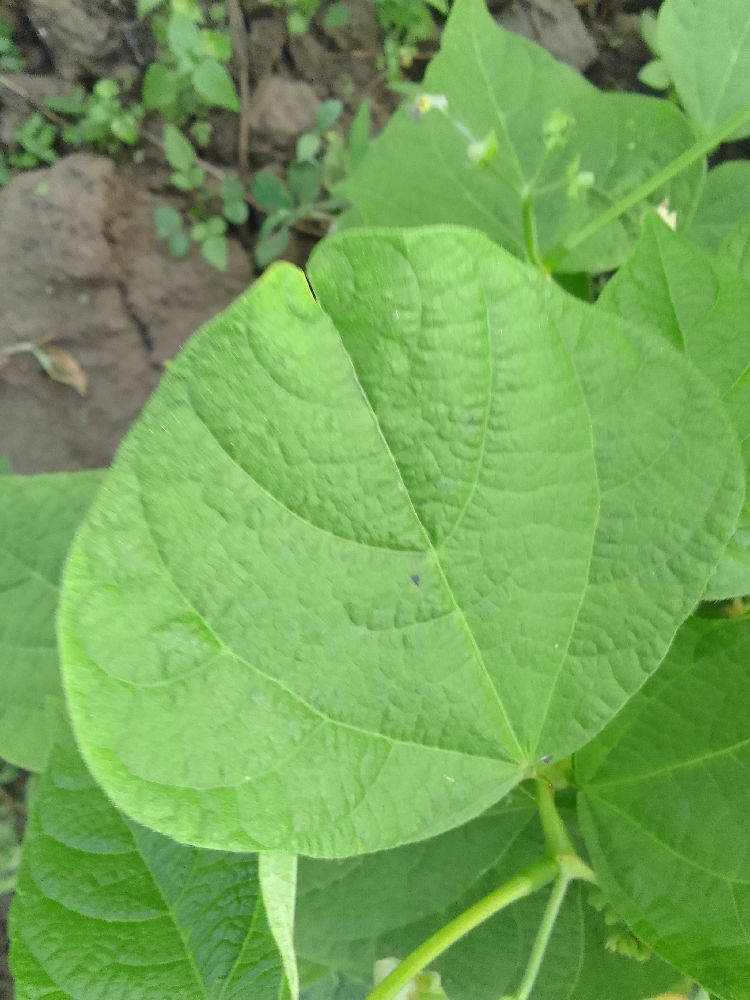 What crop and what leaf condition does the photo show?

common bean, healthy
